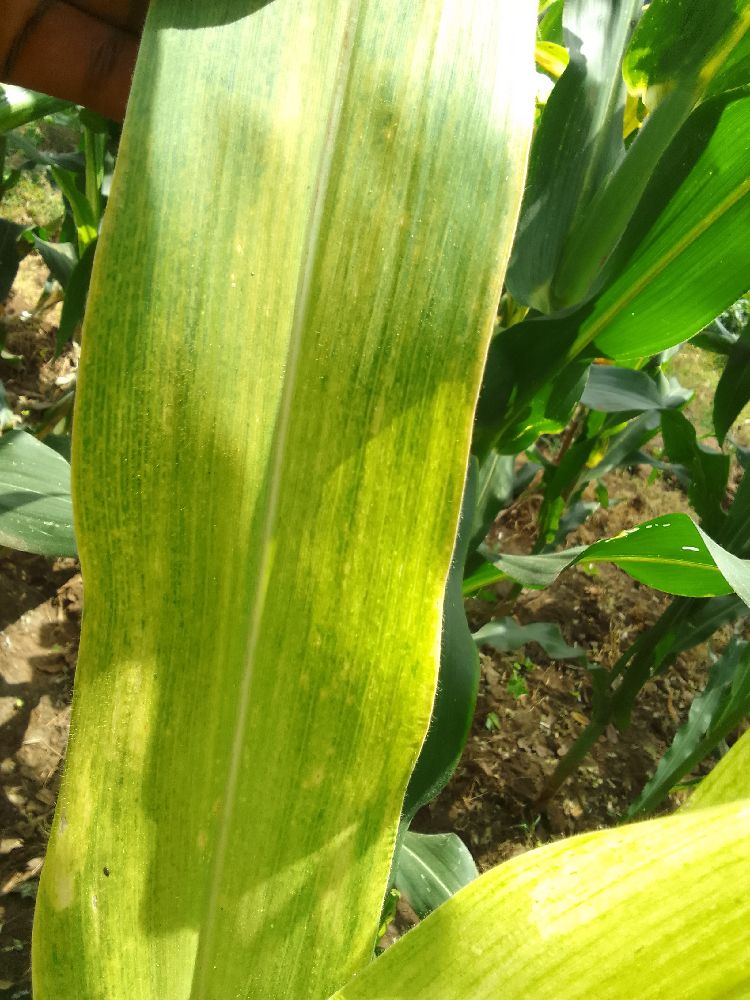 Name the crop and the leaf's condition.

maize, maize lethal necrosis
